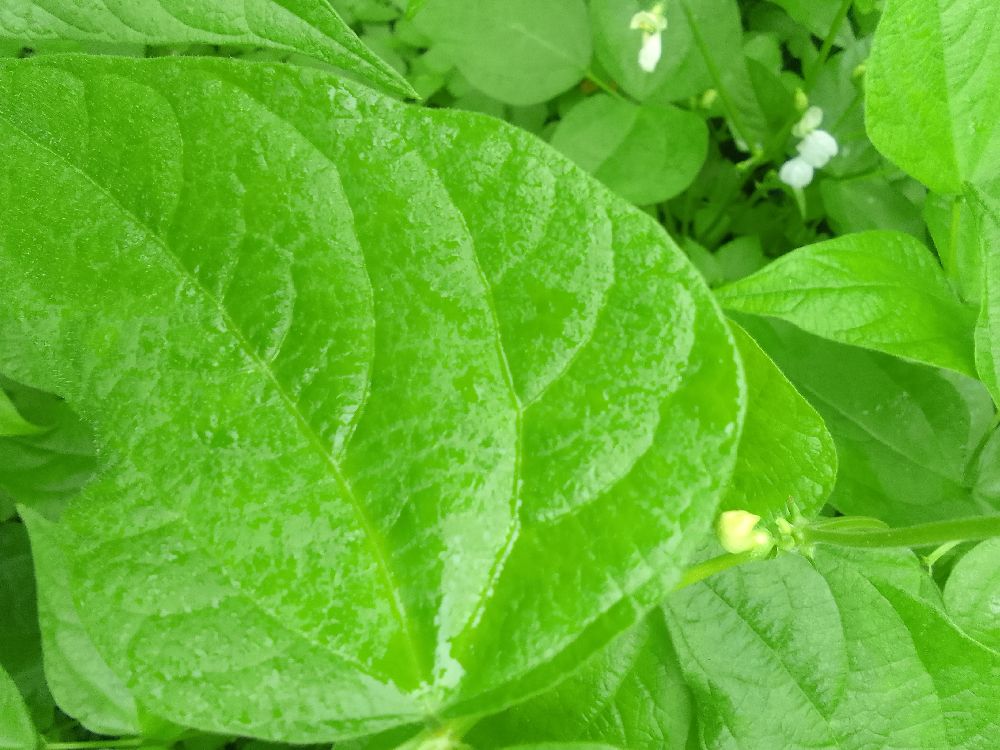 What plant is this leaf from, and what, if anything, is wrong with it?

common bean, healthy
